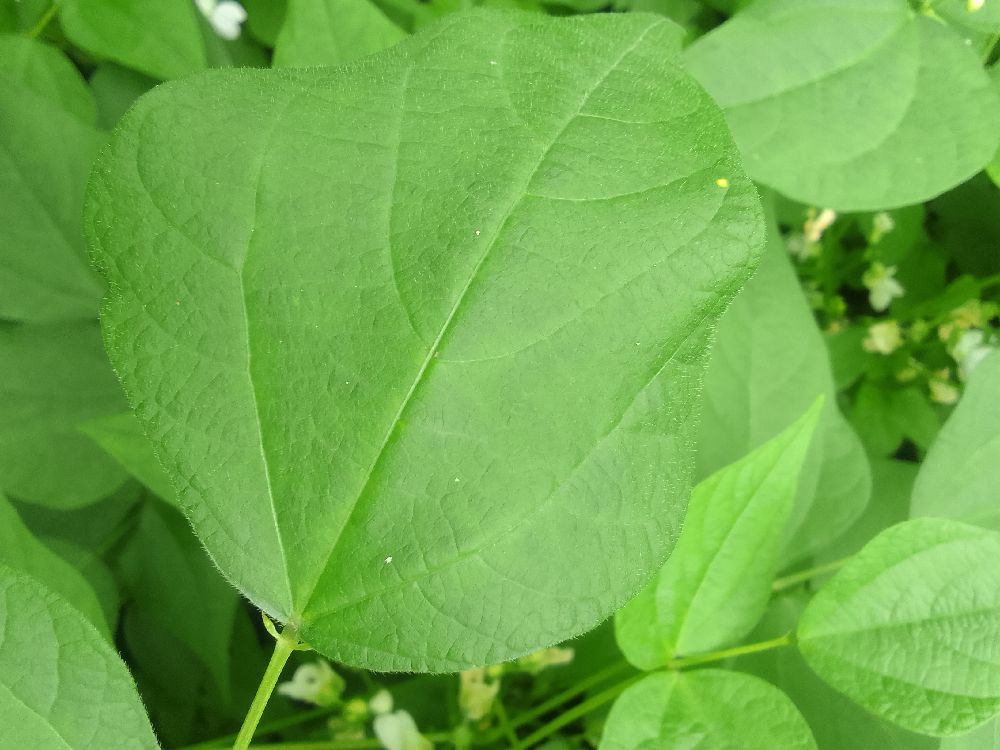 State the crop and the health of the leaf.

common bean, healthy
